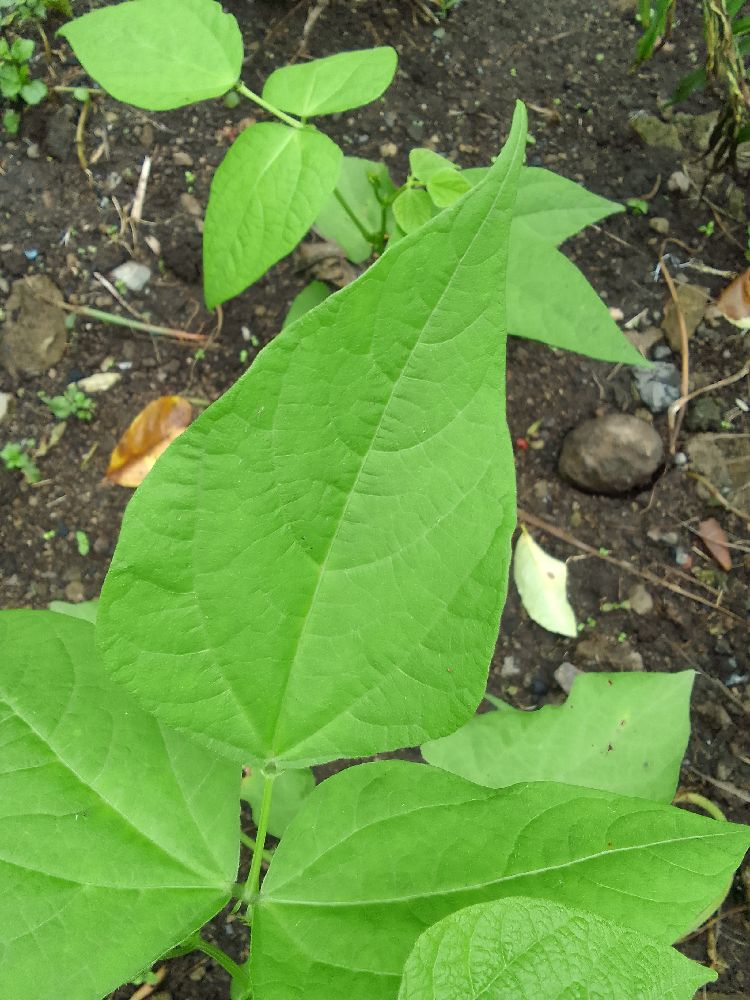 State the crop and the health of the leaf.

common bean, healthy
